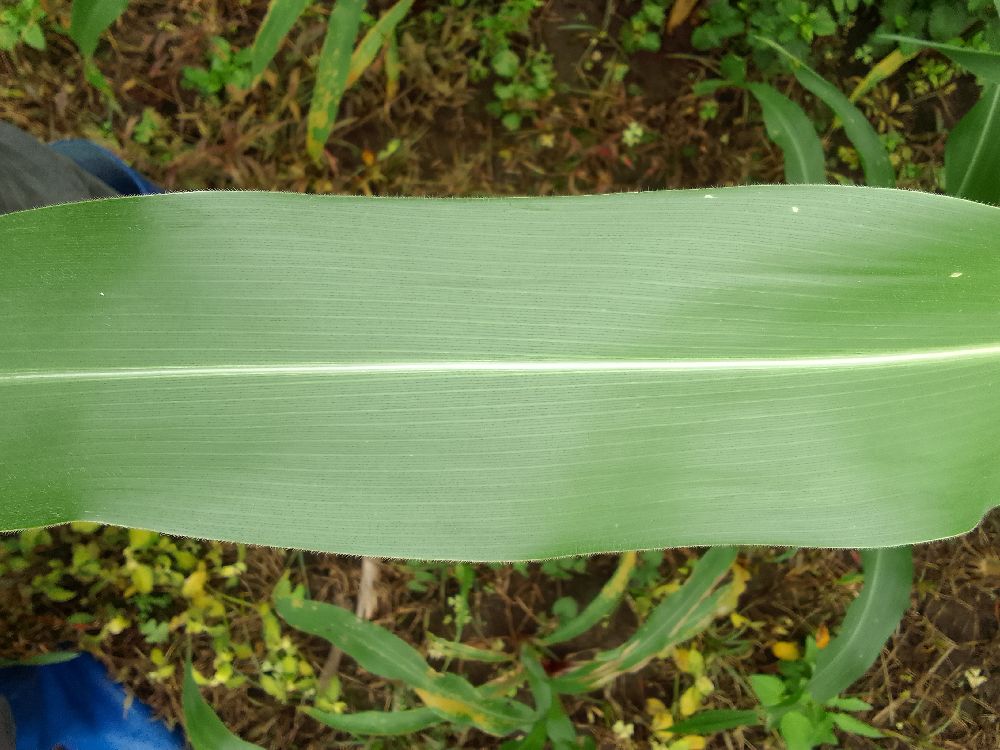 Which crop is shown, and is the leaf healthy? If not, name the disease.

maize, healthy
